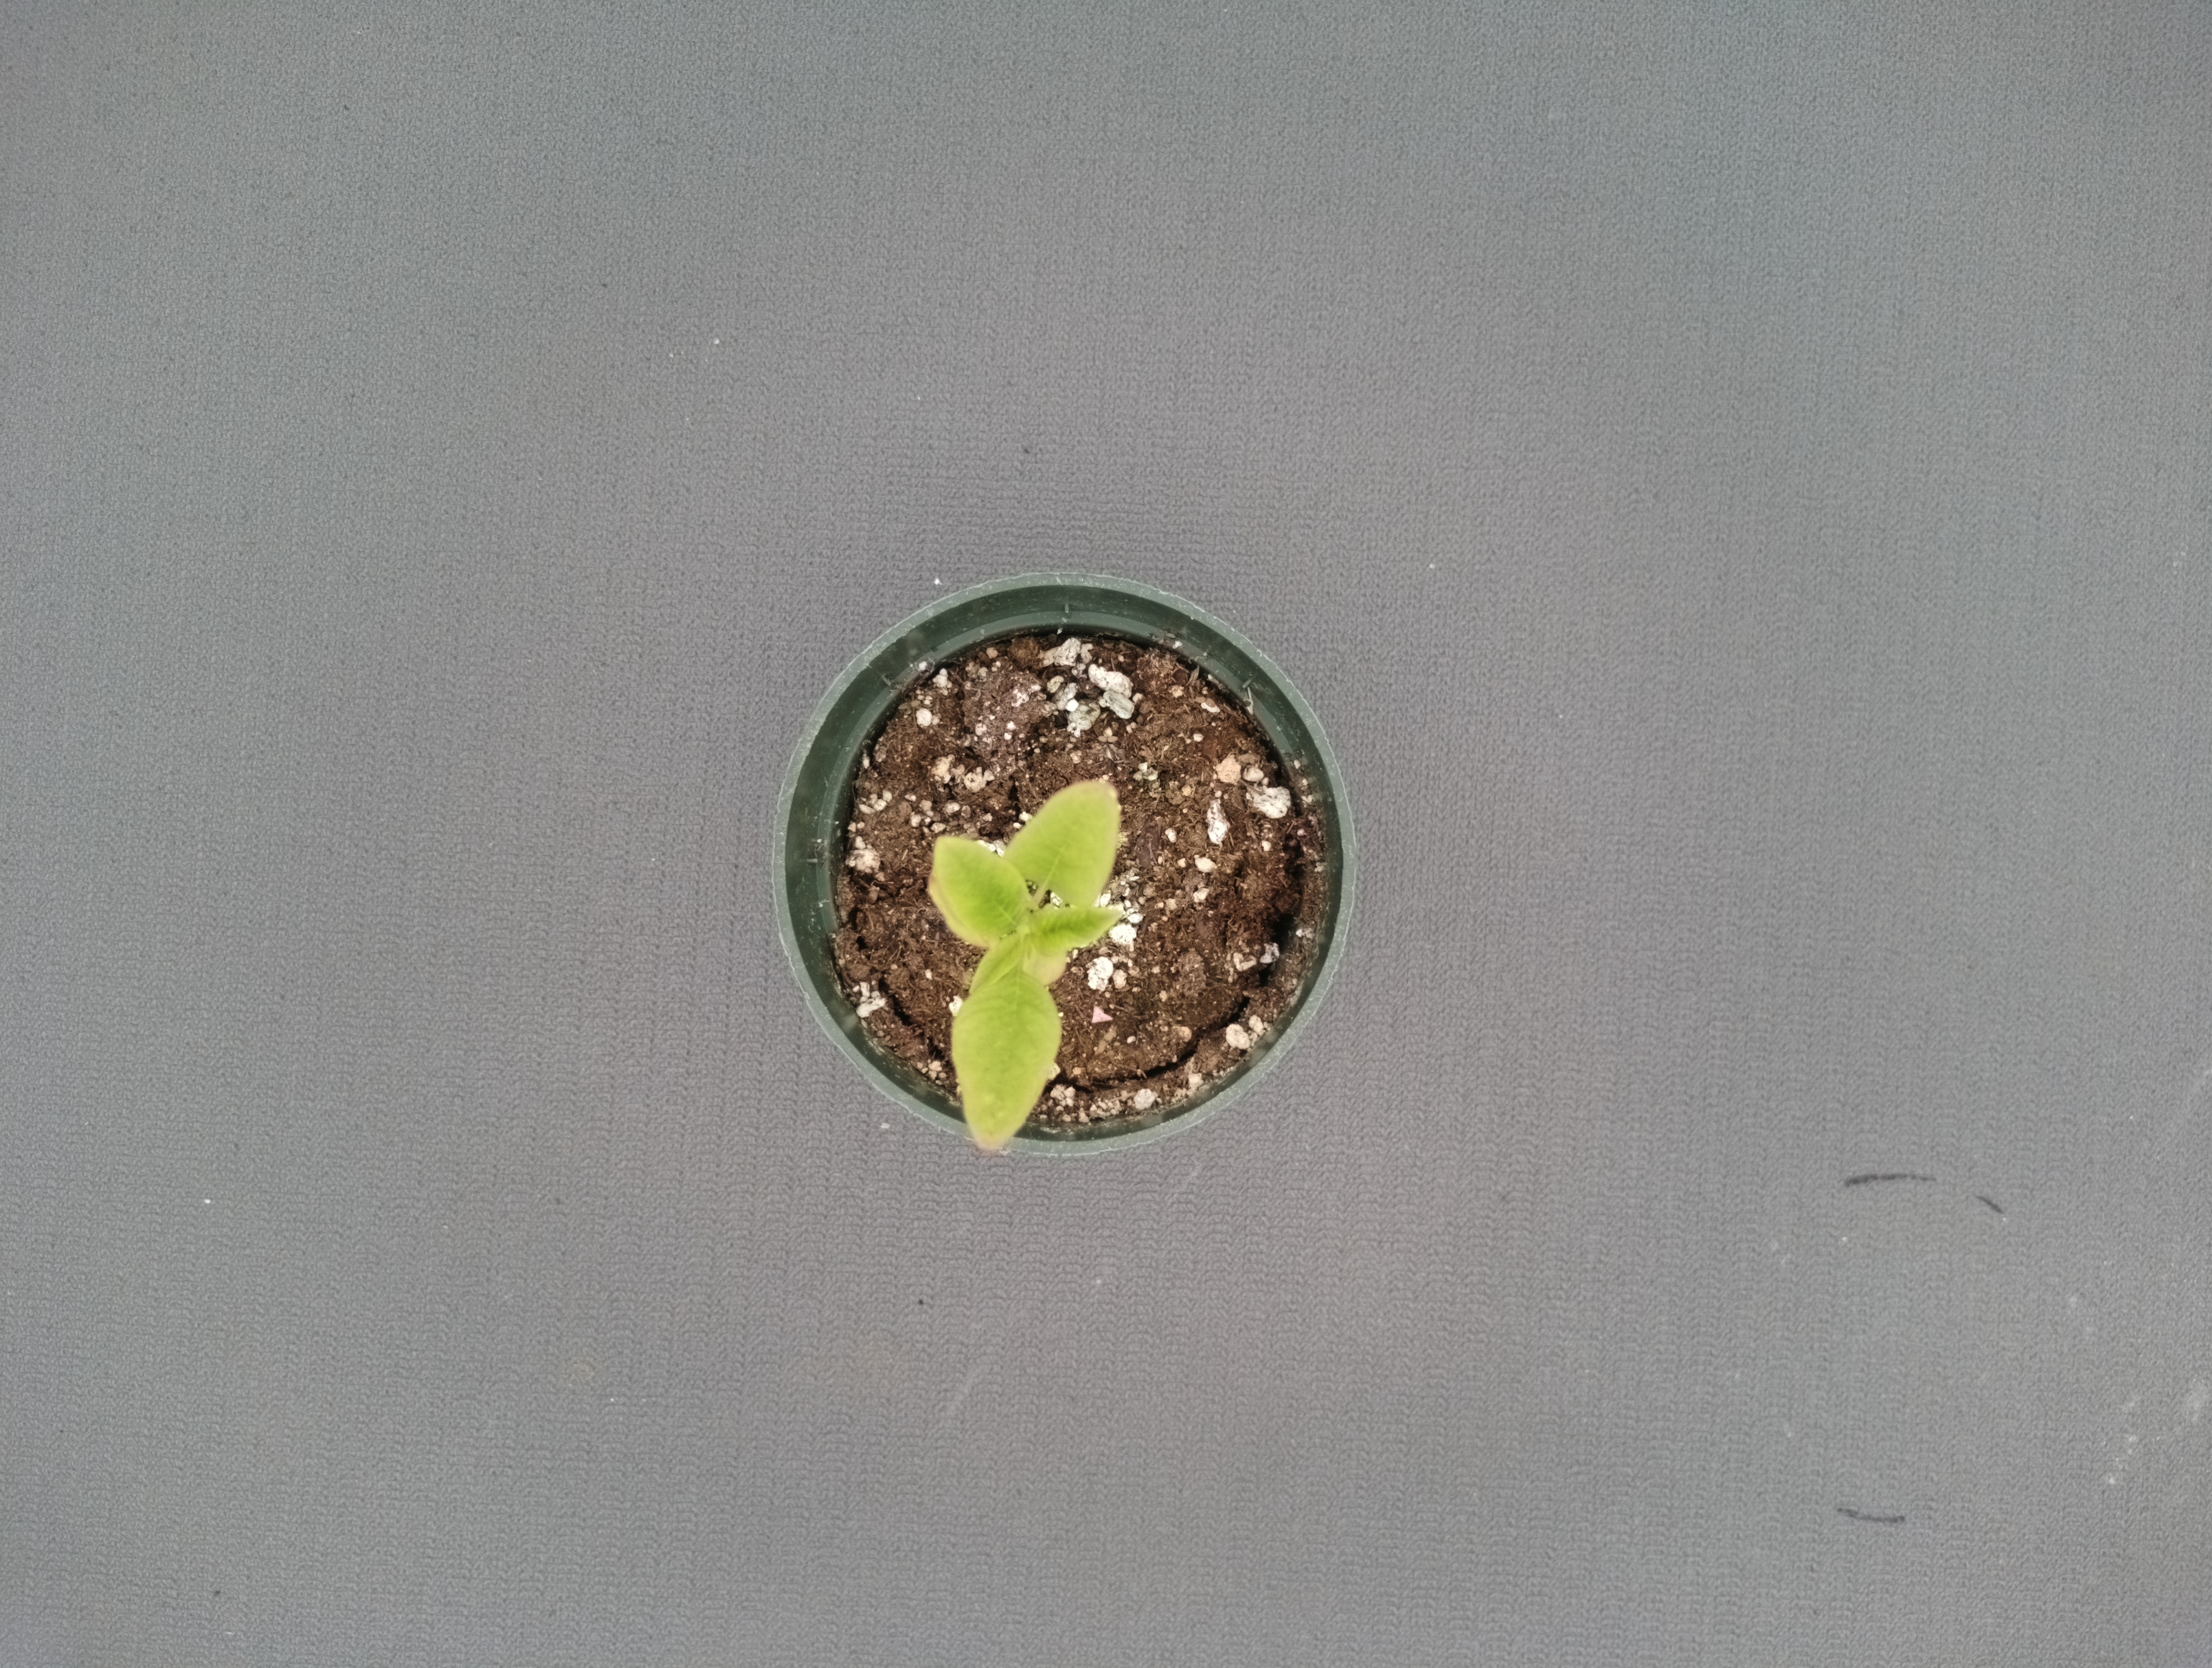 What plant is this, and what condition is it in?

waterhemp, chlorosis only
